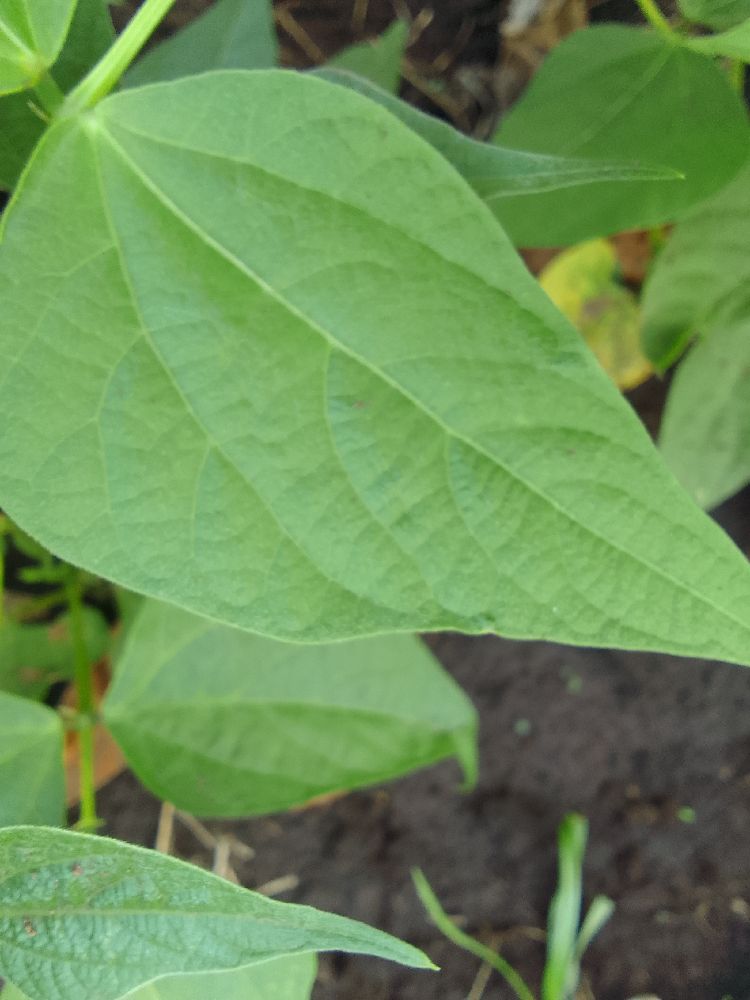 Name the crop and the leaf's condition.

common bean, healthy
